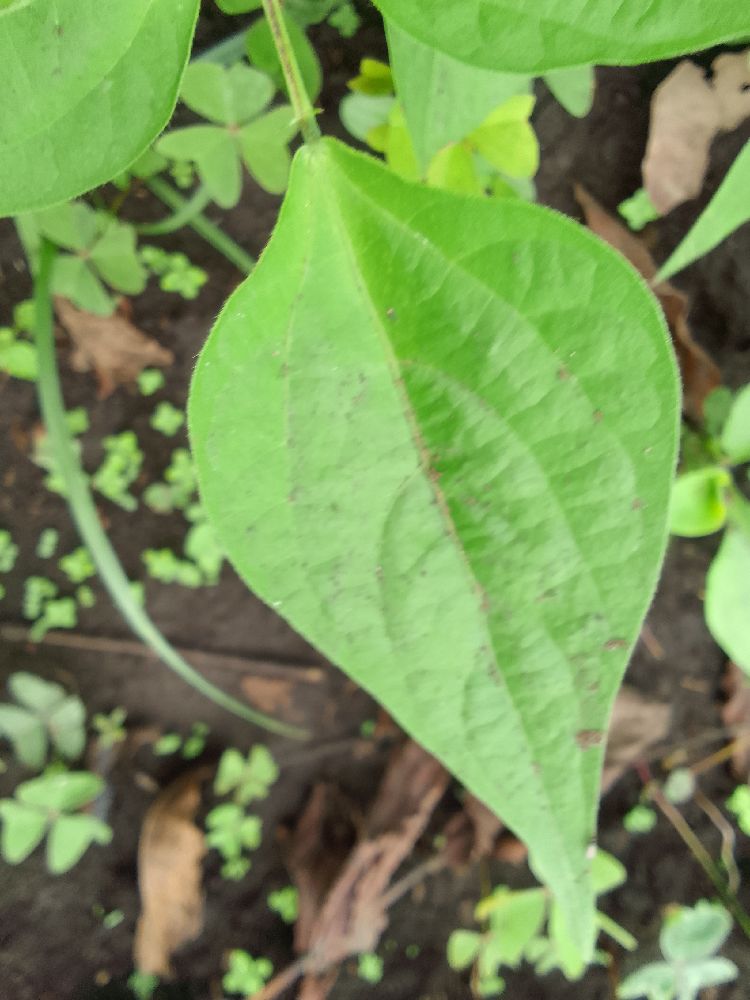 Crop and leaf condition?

common bean, healthy
